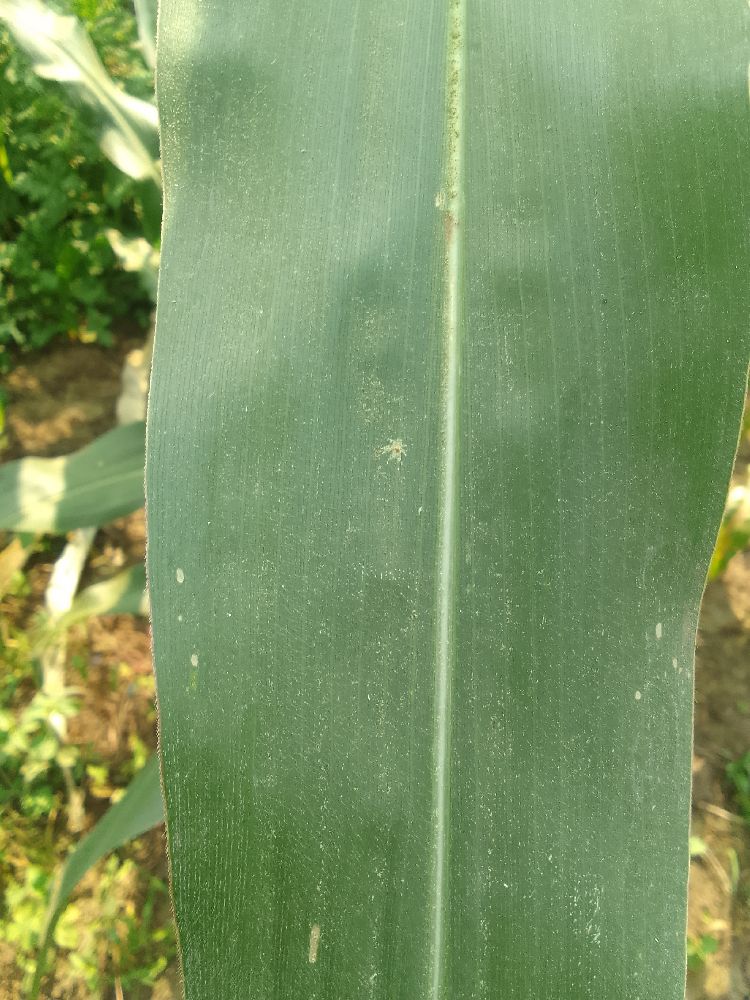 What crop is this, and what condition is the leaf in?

maize, healthy
